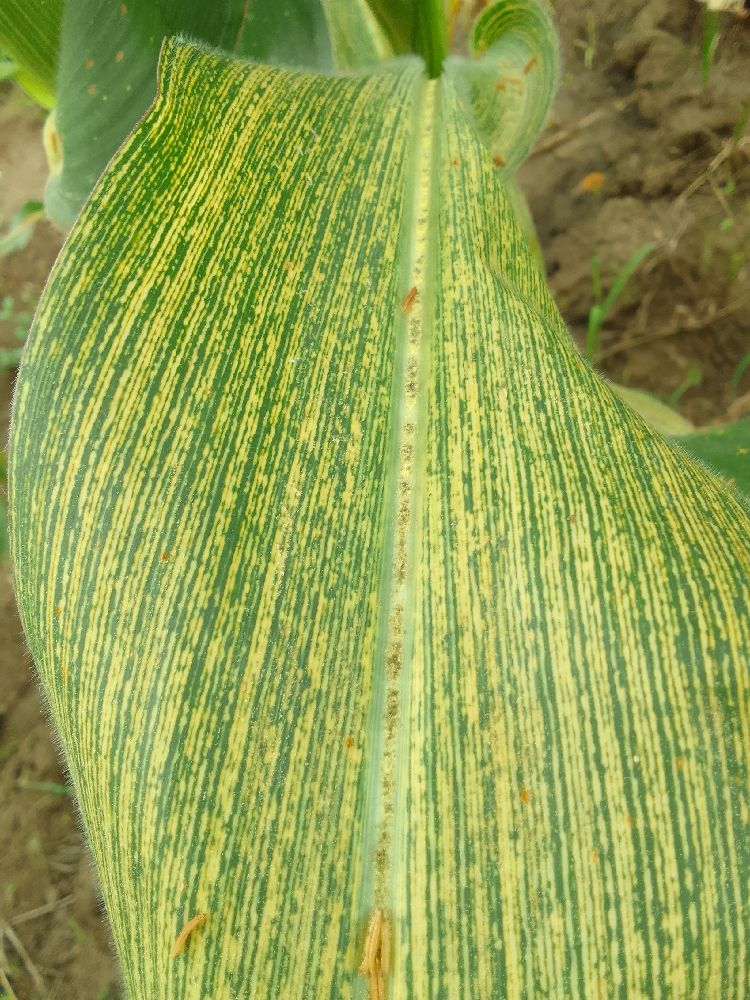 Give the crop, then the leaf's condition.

maize, maize streak virus
